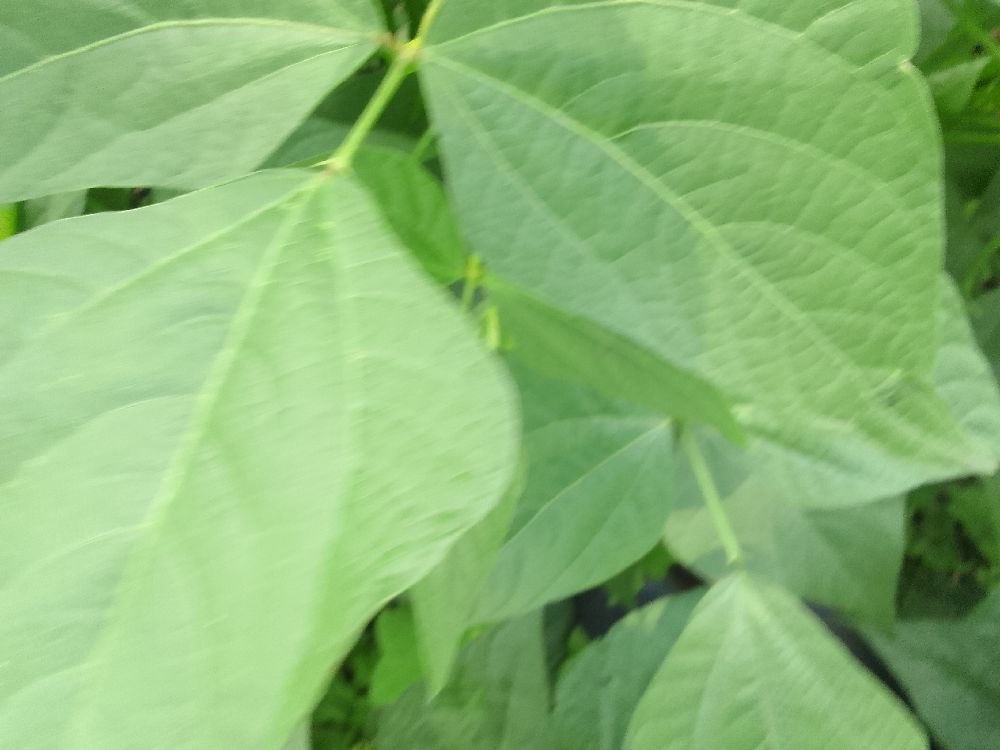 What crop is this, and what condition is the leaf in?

common bean, healthy
